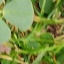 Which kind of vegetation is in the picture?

unstructured weed
